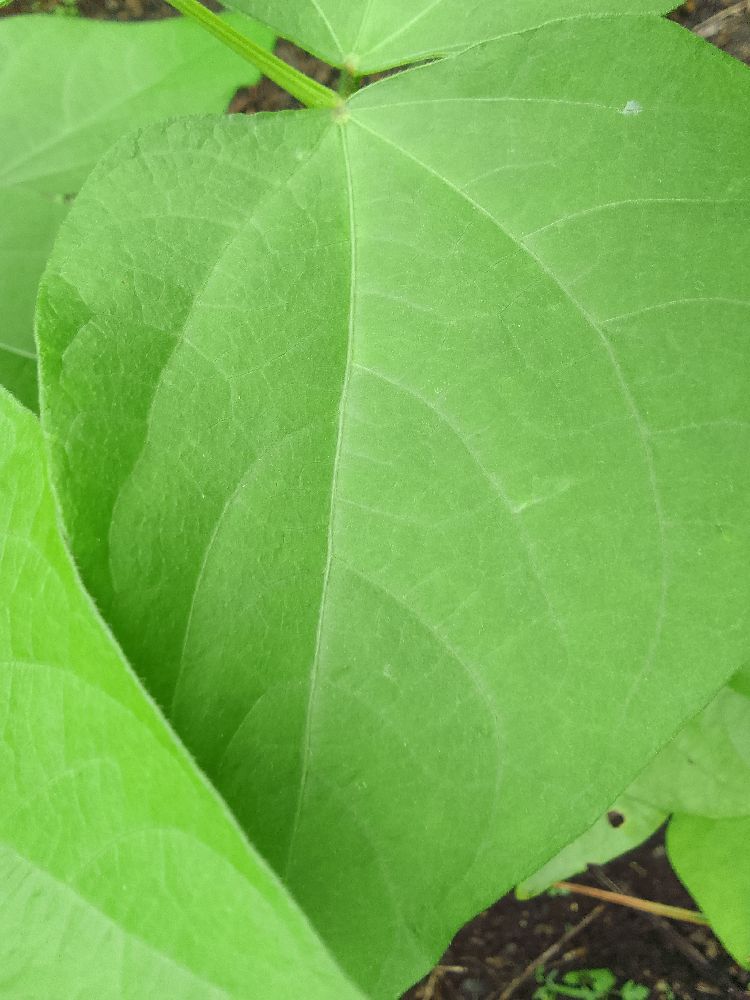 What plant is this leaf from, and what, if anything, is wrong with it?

common bean, healthy
